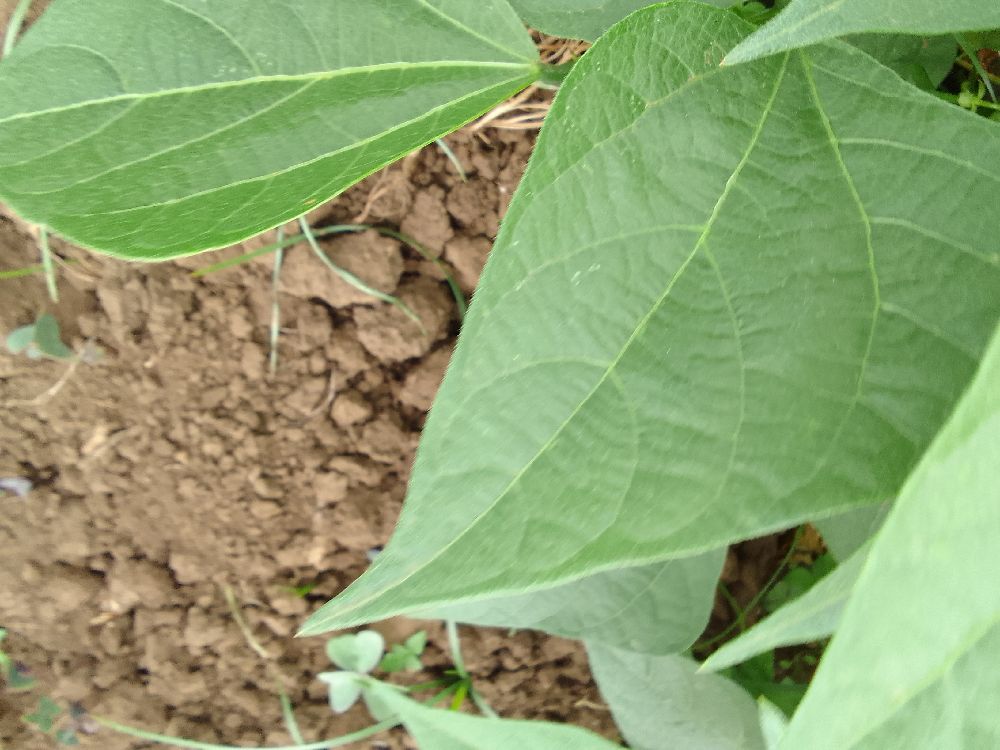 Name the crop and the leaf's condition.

common bean, healthy
